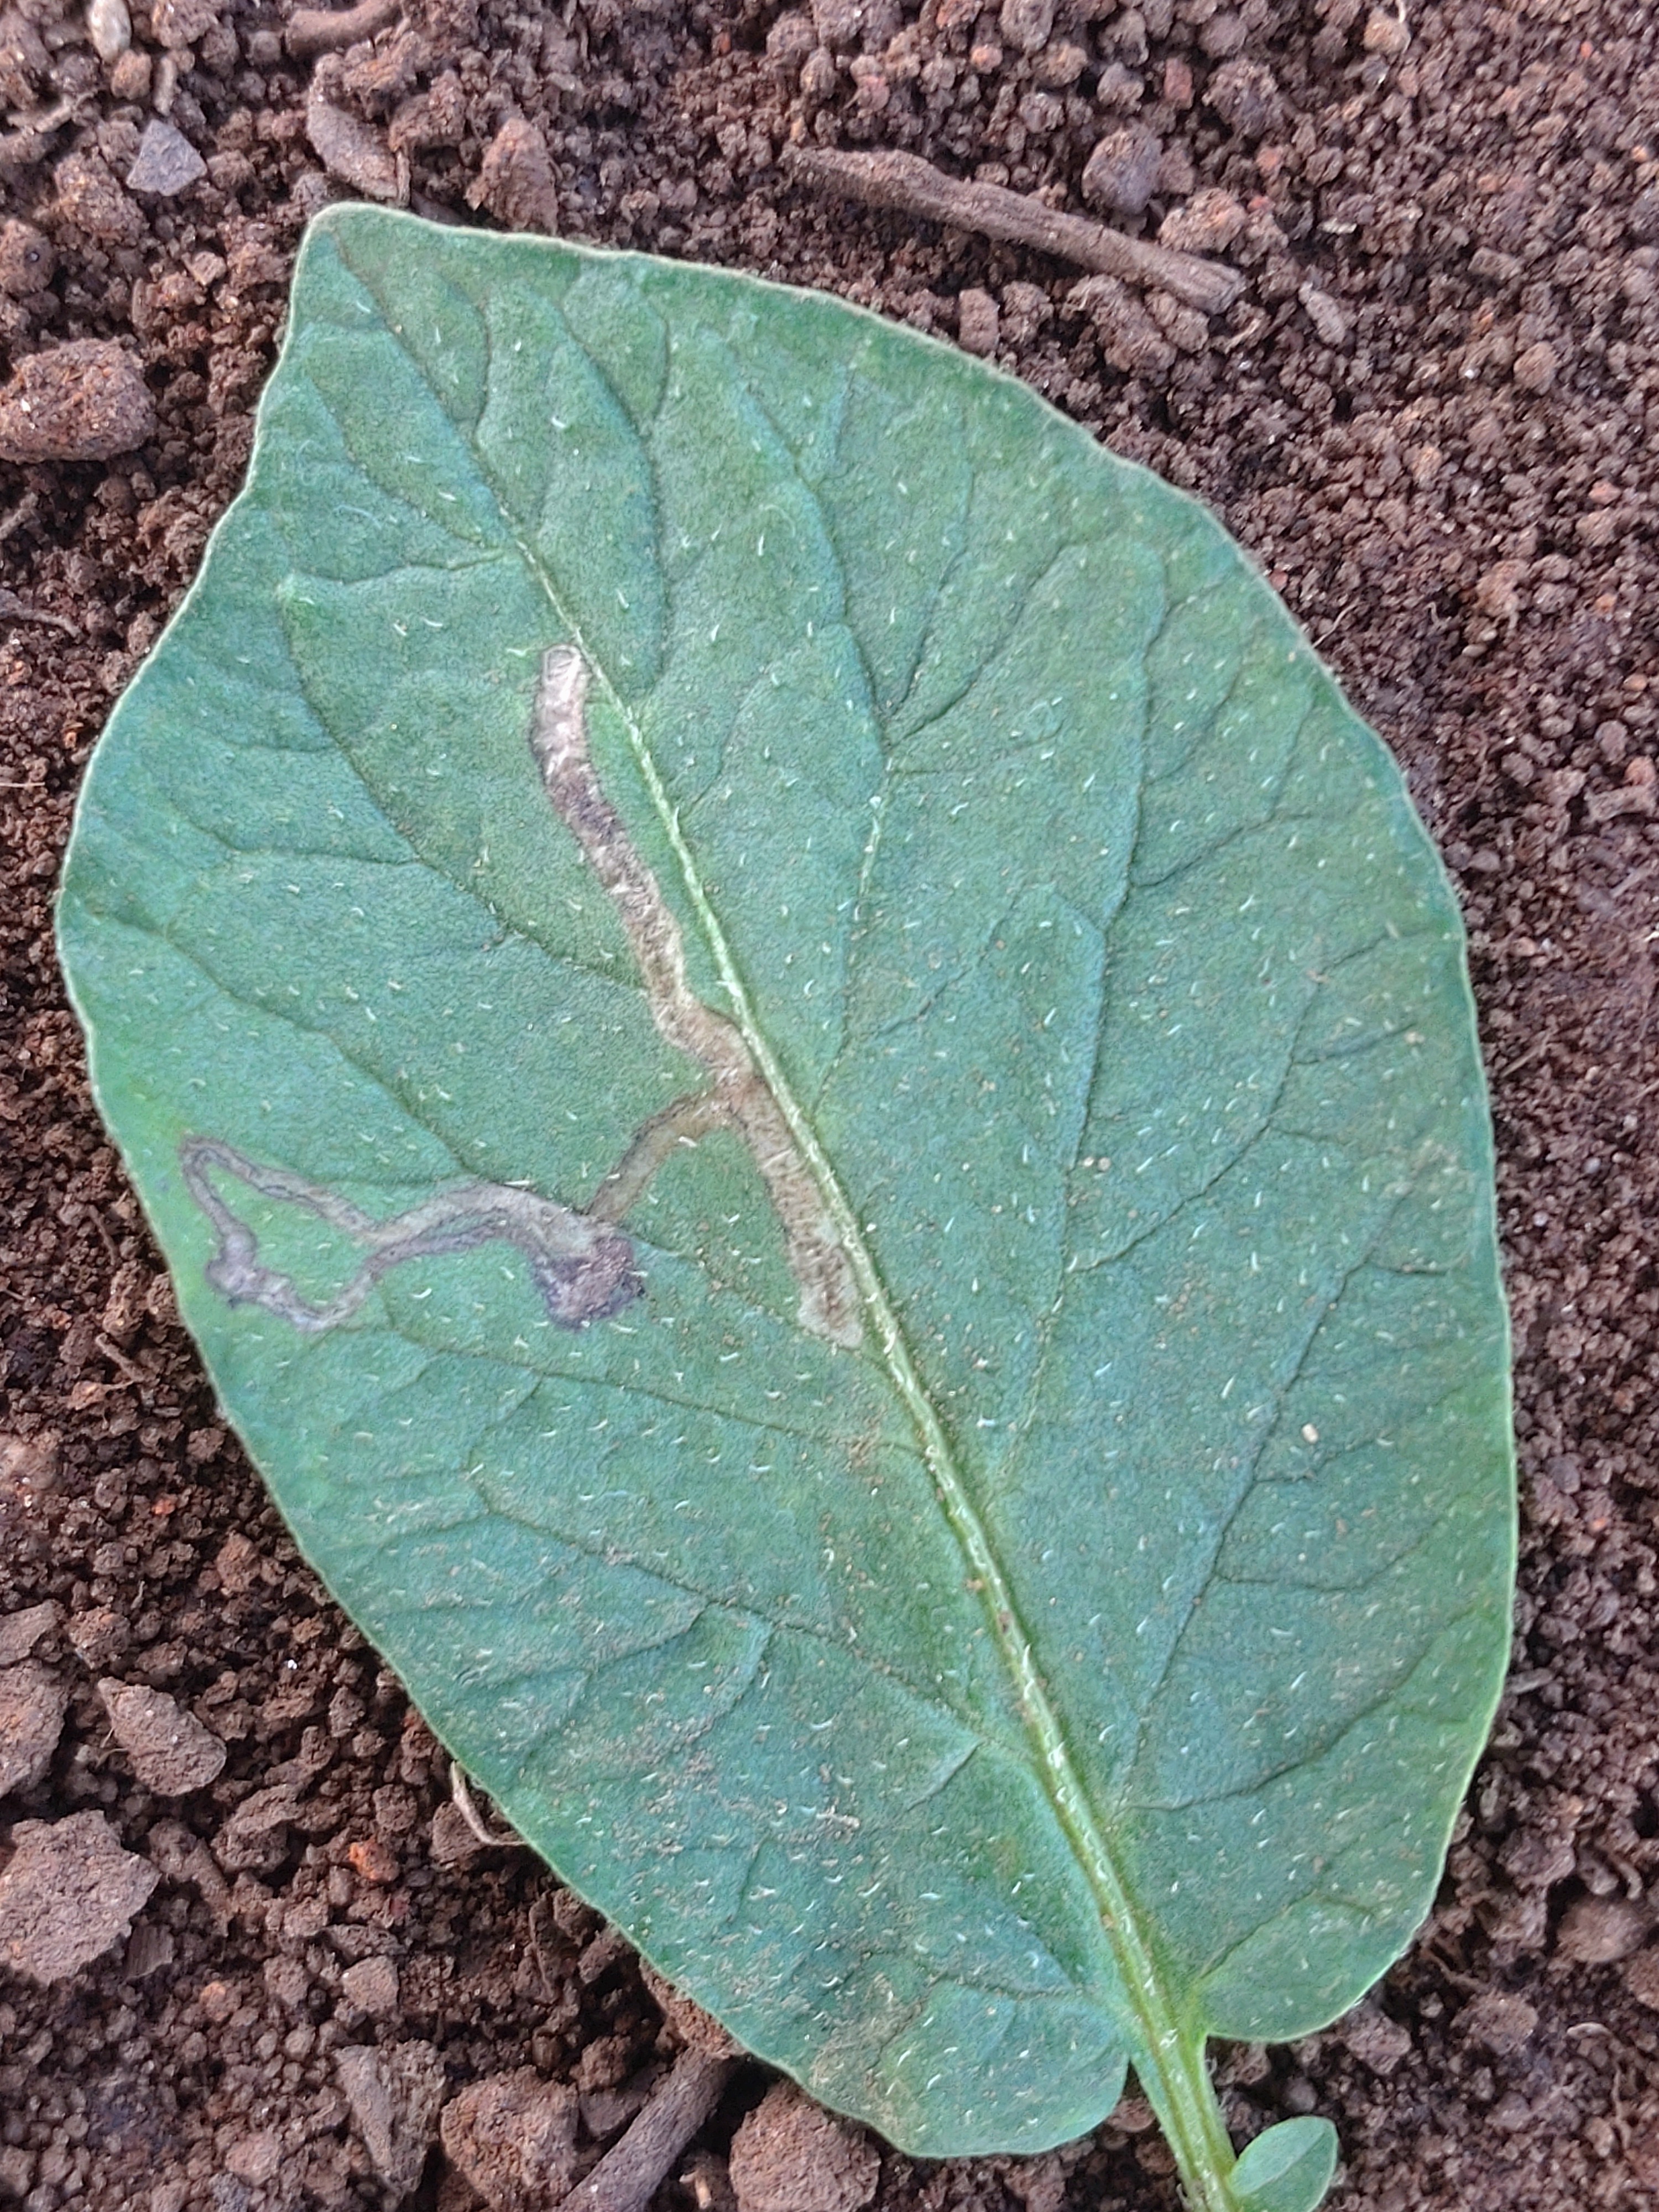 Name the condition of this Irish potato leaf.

early blight
